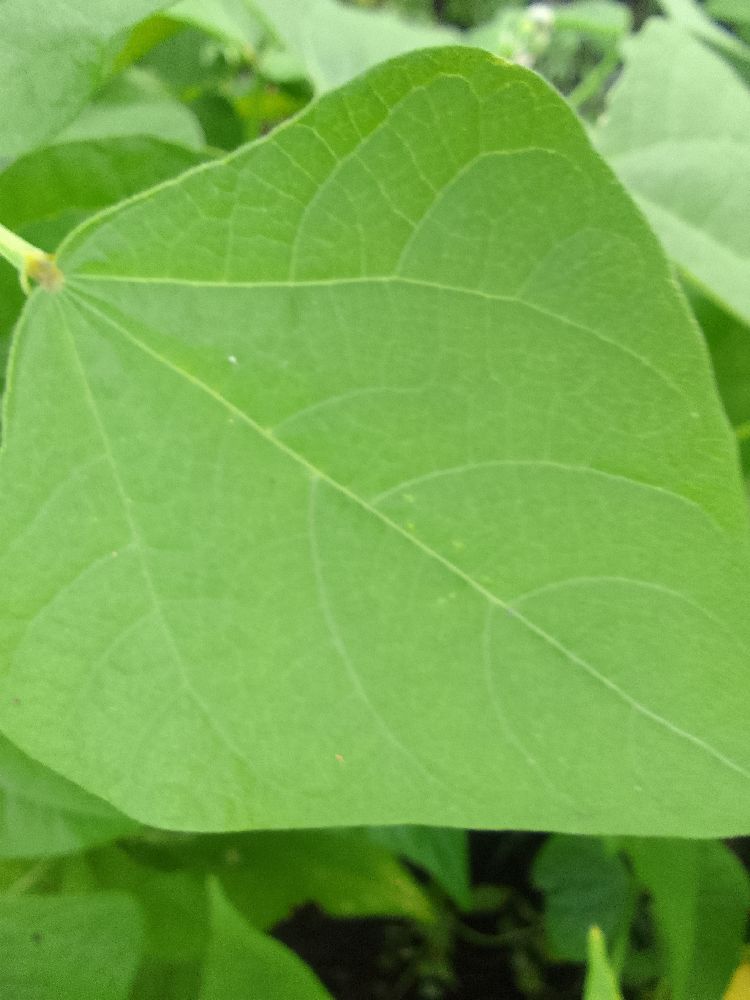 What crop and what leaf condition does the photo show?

common bean, healthy
